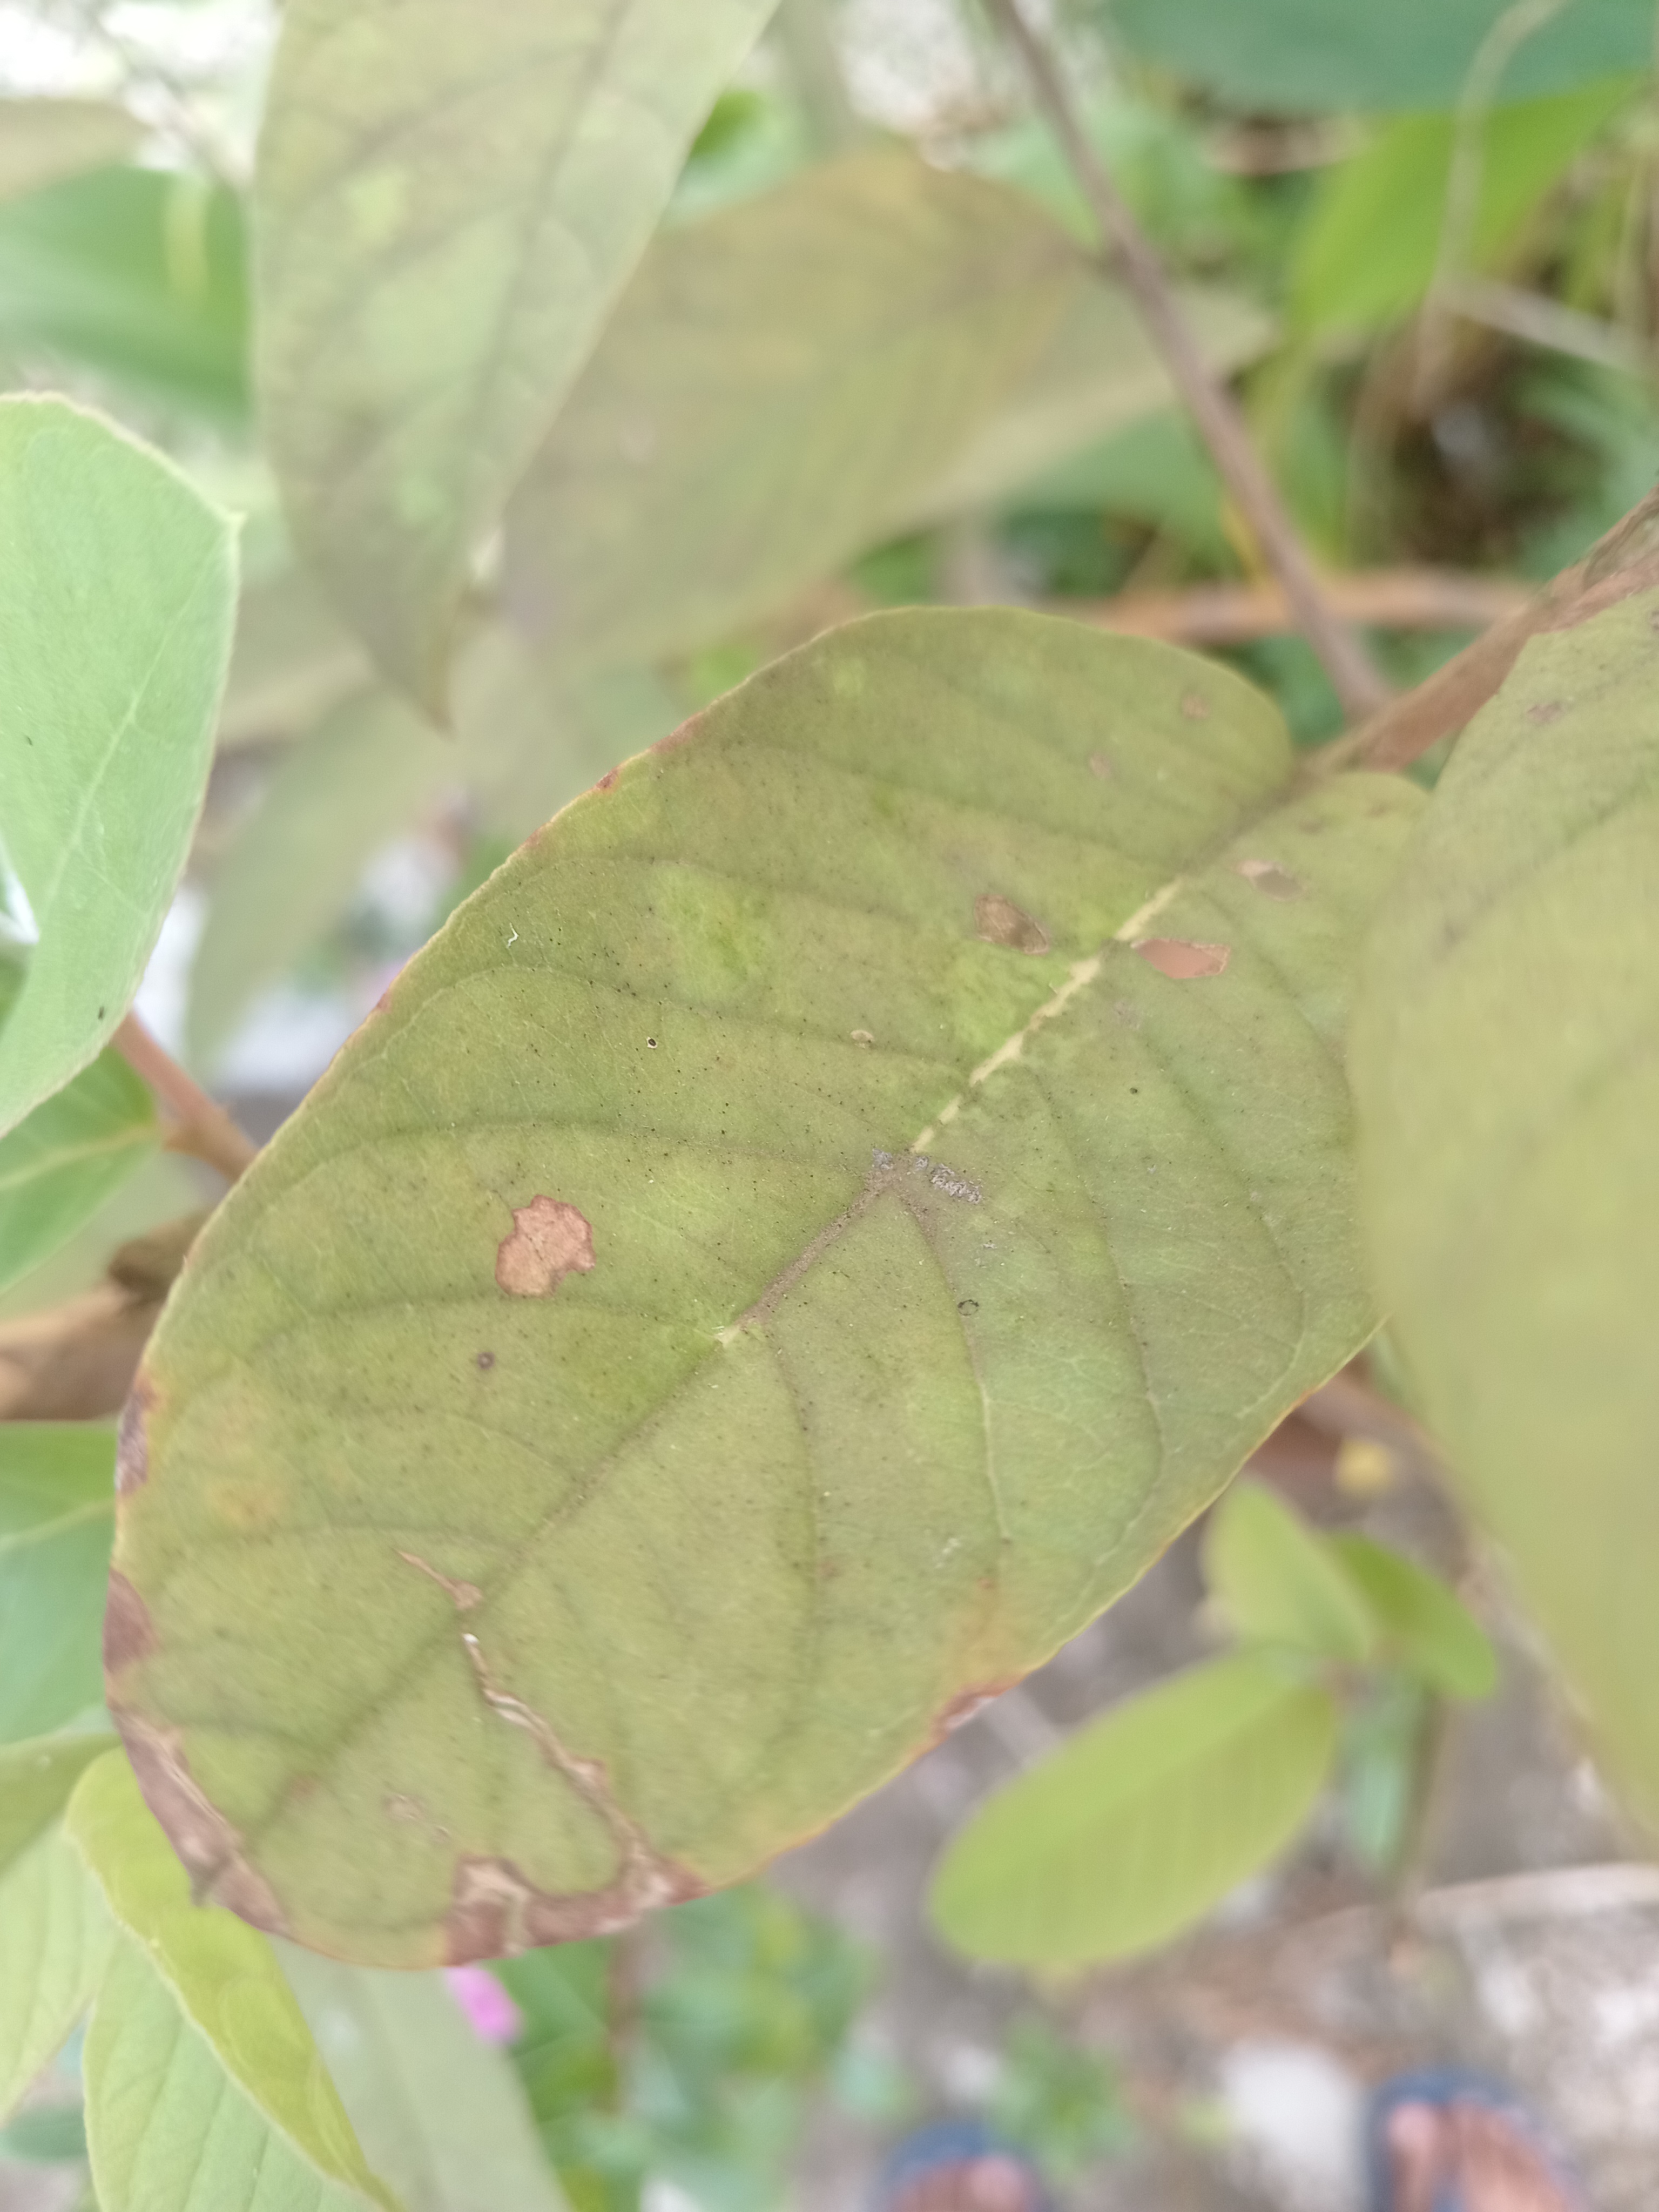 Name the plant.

guava
